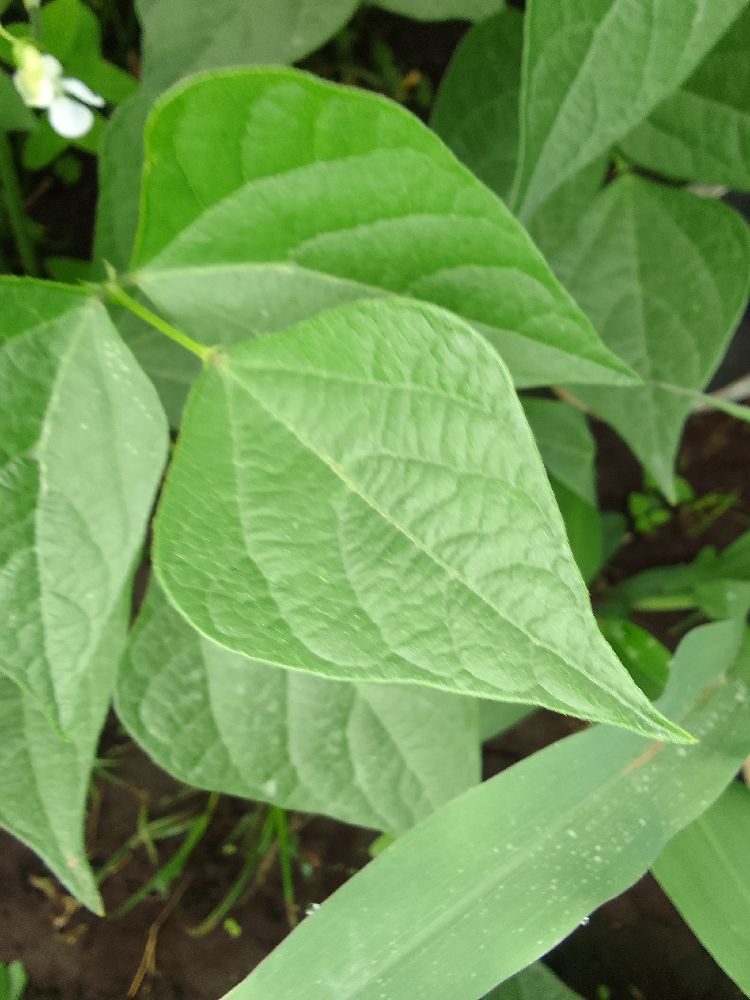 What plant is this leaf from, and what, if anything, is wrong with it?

common bean, healthy
